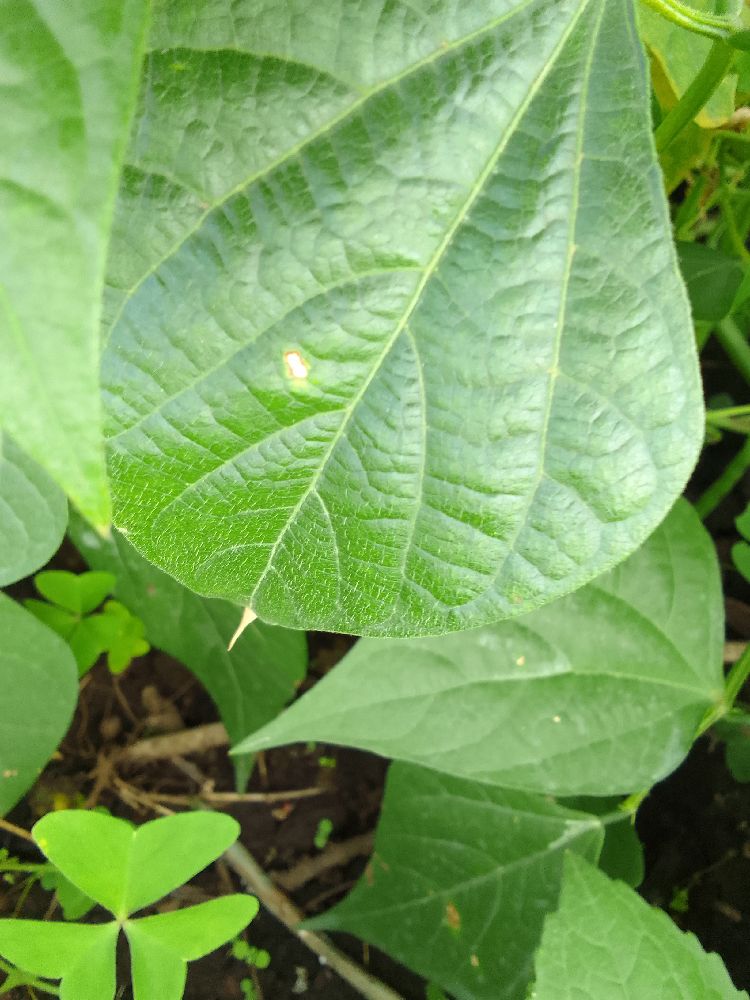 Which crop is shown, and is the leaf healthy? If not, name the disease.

common bean, healthy
